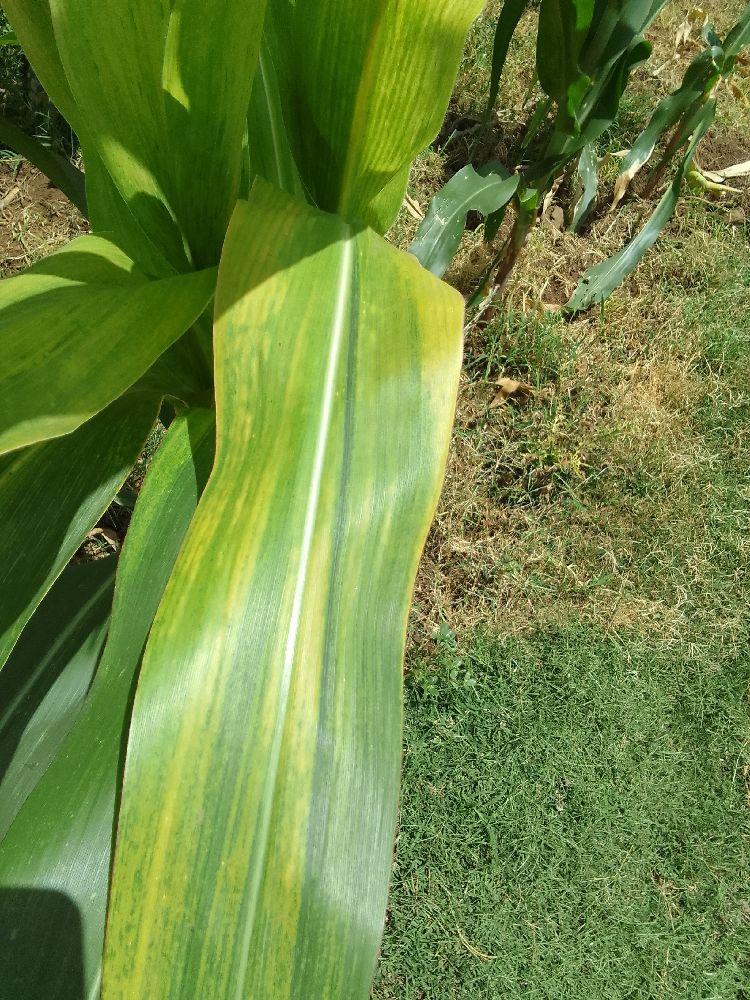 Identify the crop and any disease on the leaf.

maize, maize lethal necrosis
